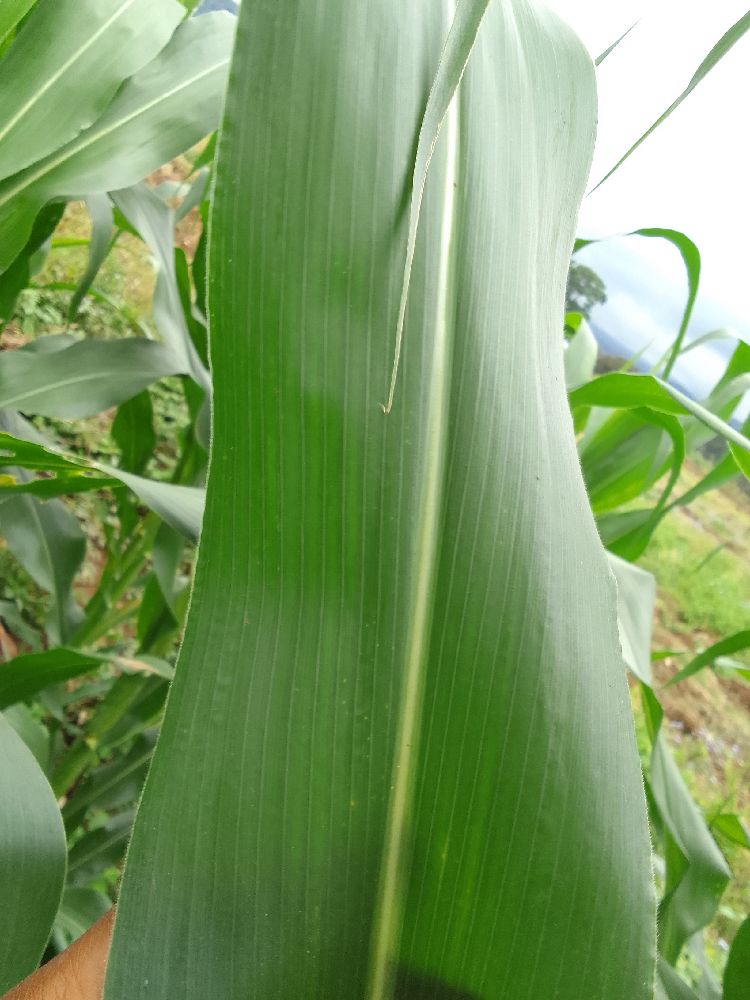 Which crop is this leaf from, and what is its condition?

maize, healthy
